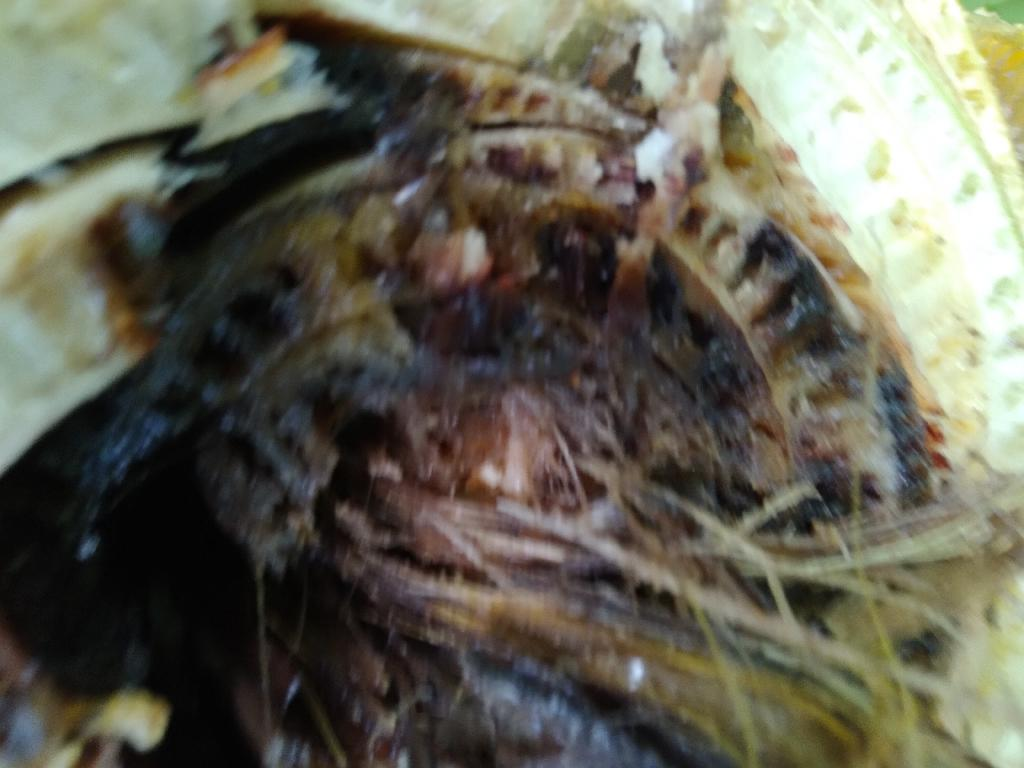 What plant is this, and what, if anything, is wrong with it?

banana, fusarium wilt race 1
